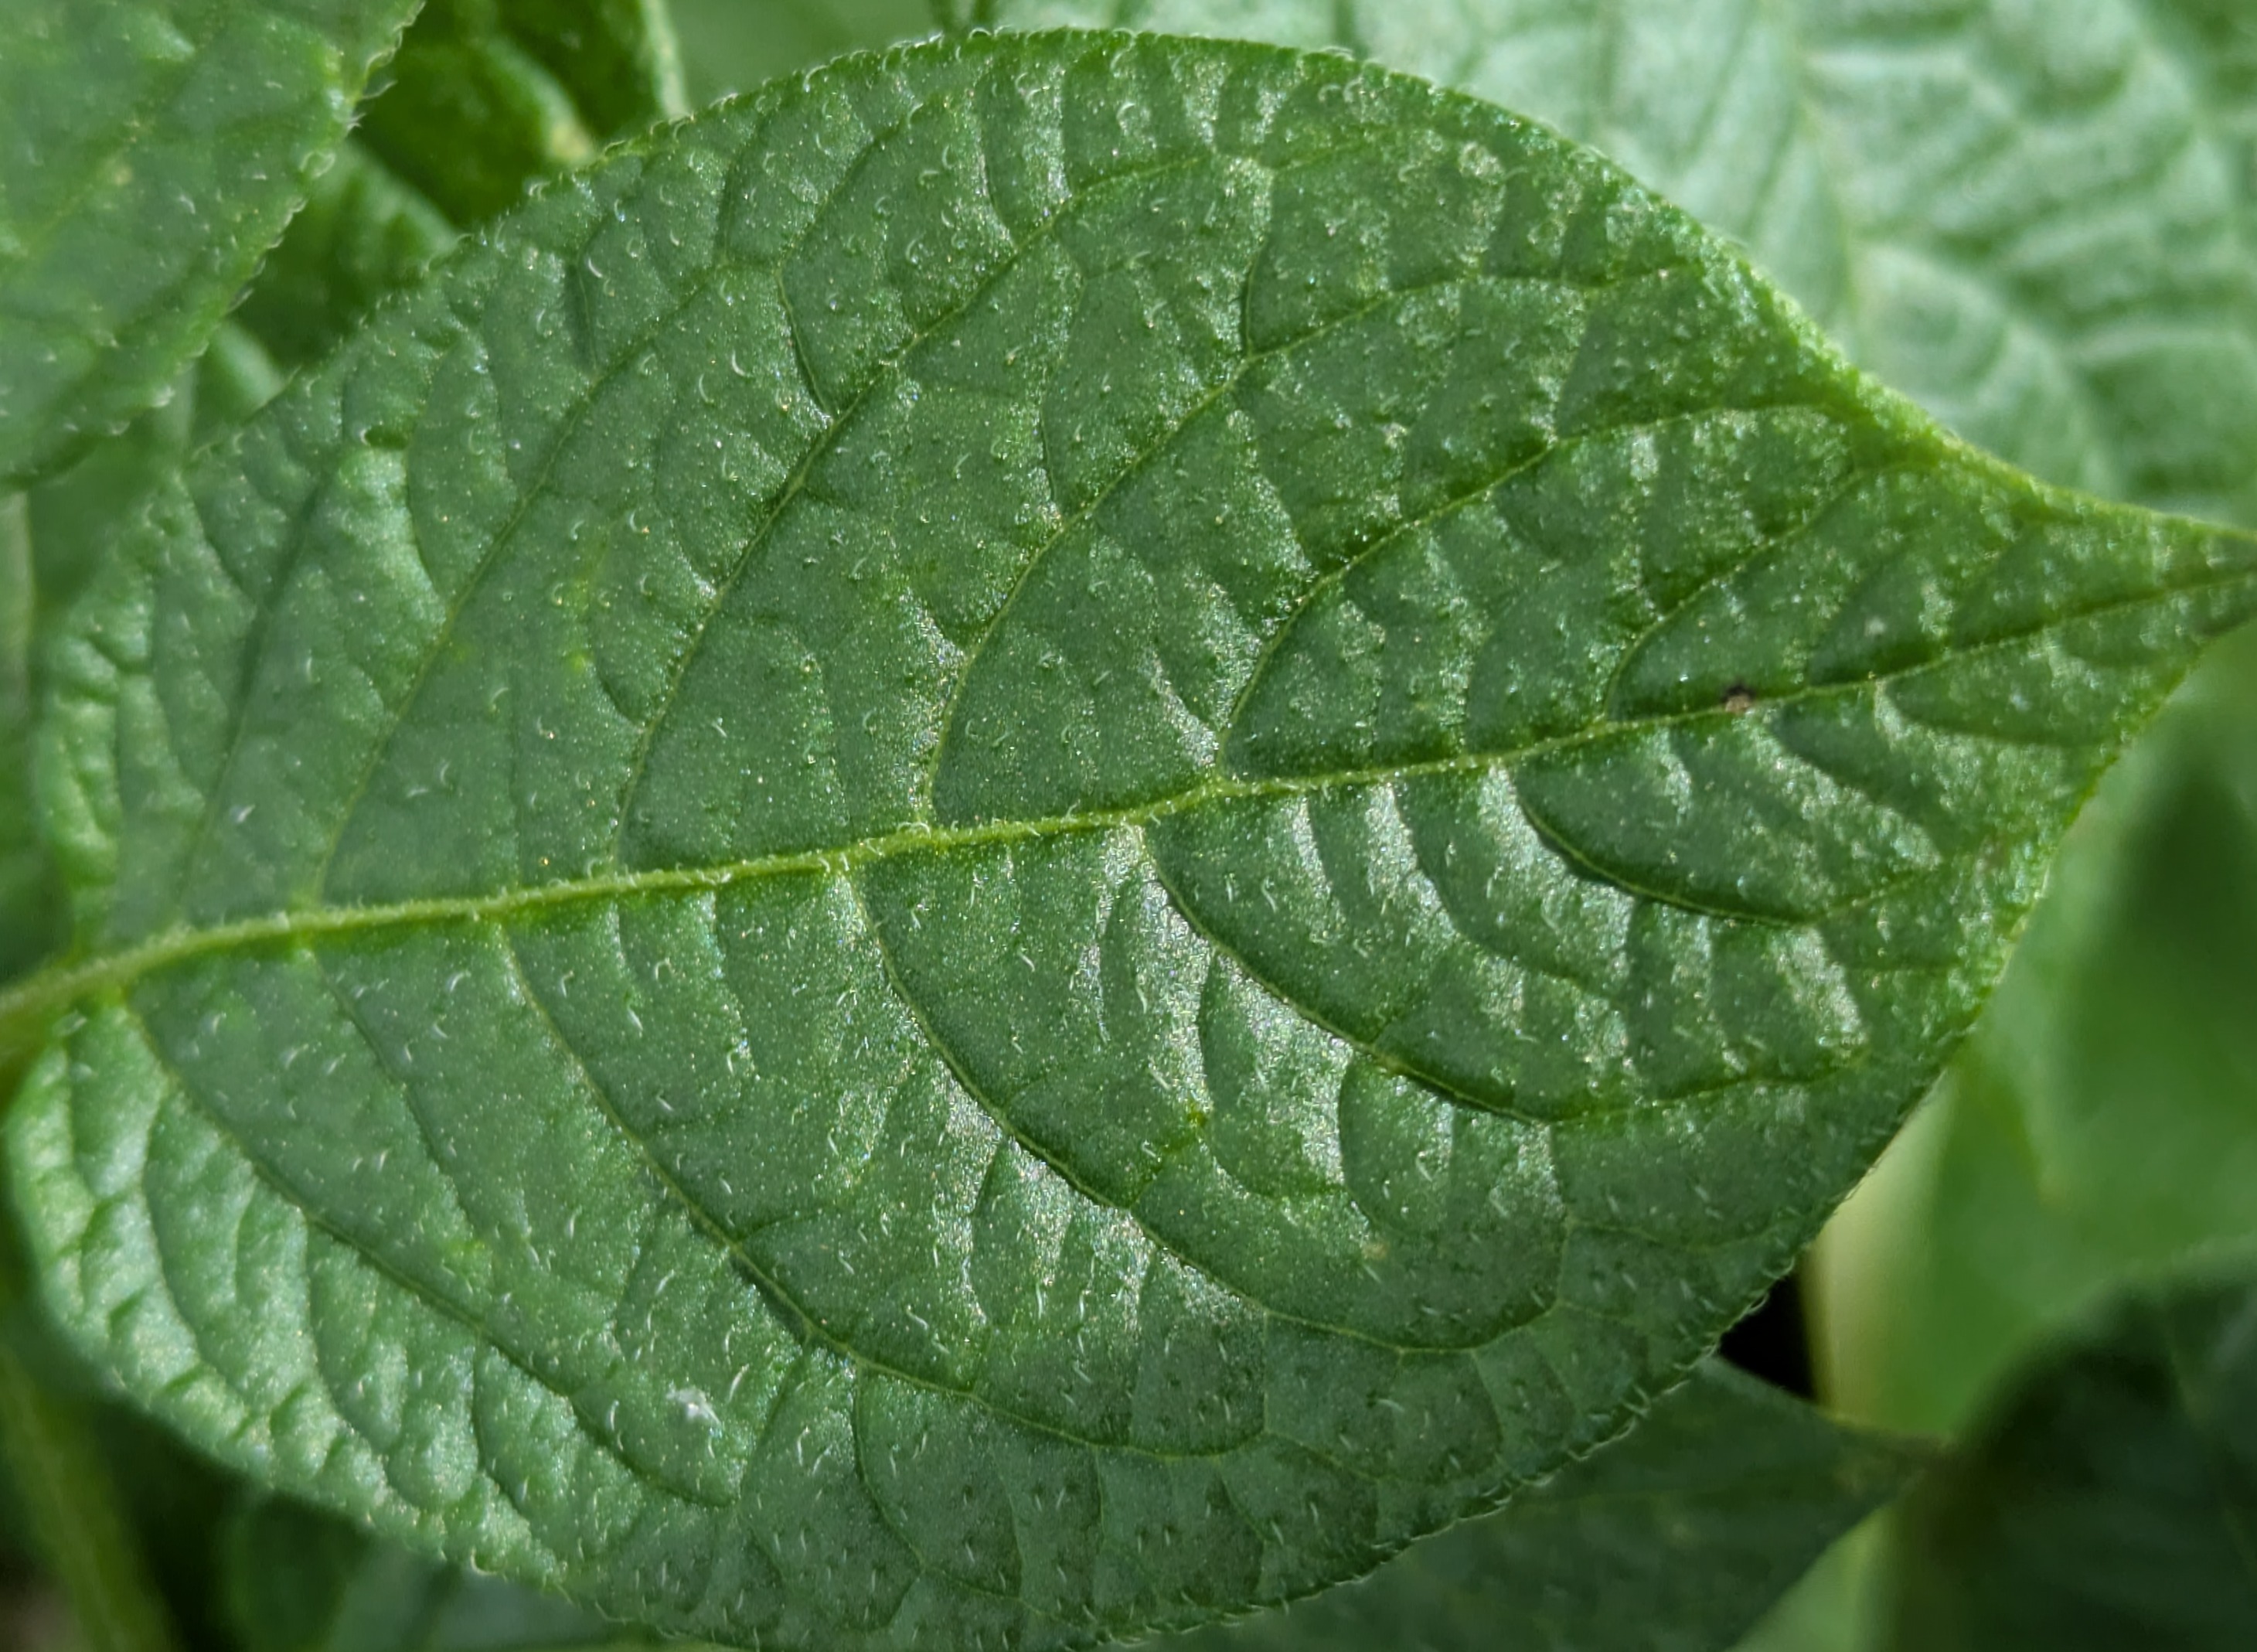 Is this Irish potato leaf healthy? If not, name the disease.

healthy
